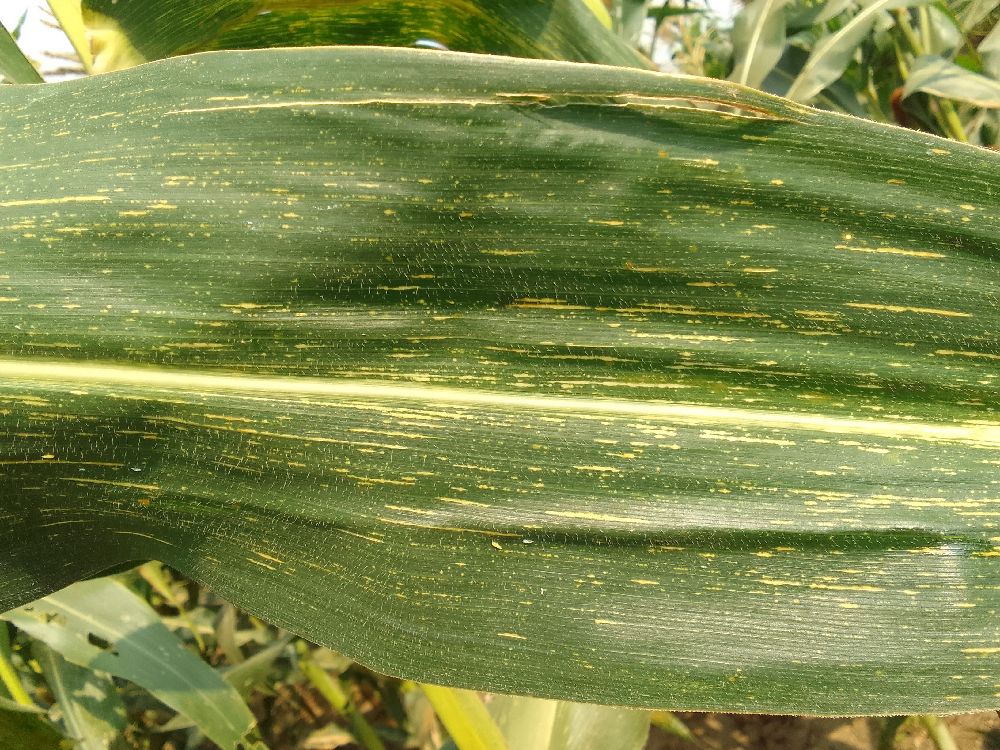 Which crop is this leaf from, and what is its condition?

maize, maize streak virus
